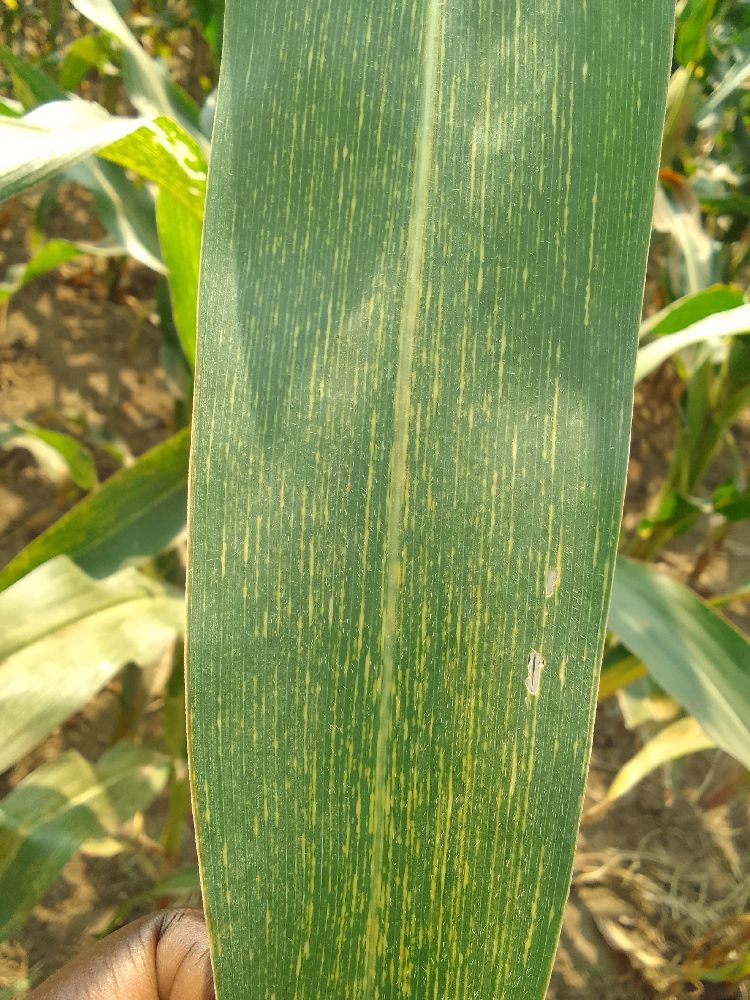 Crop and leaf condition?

maize, maize streak virus
